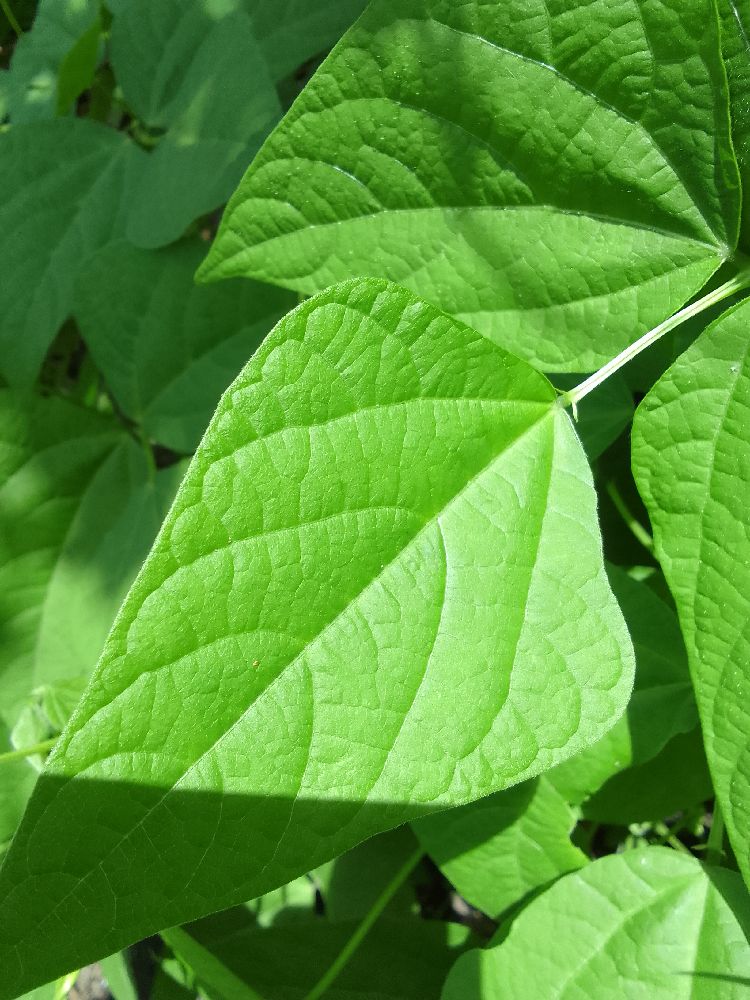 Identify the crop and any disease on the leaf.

common bean, healthy
